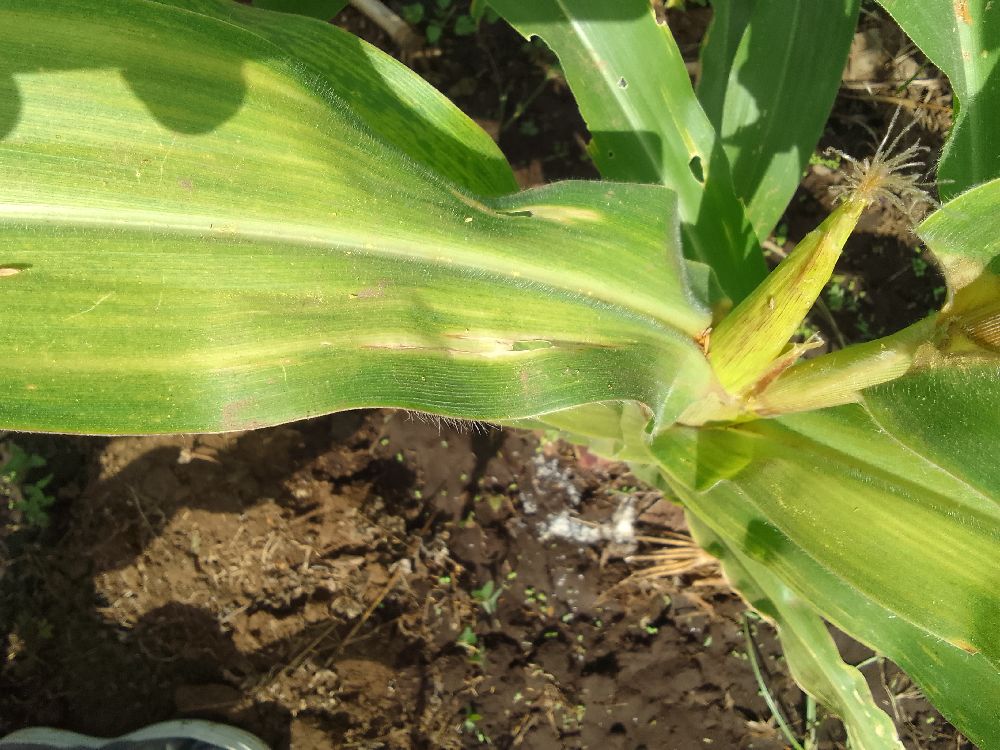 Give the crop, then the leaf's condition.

maize, maize lethal necrosis
